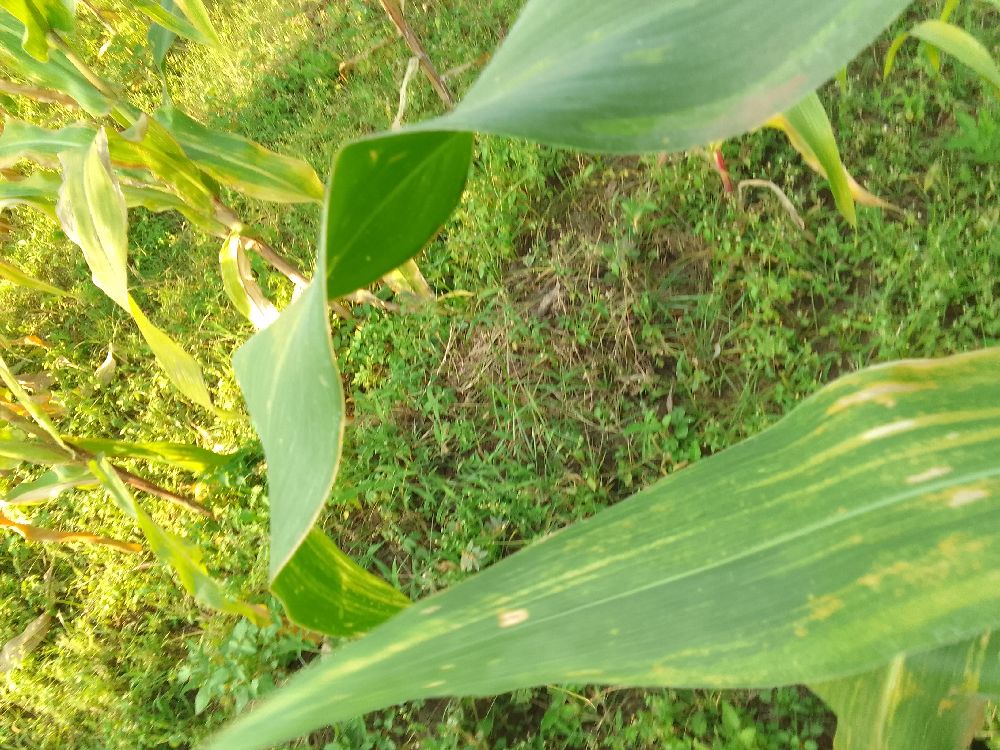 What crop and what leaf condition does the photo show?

maize, maize lethal necrosis
